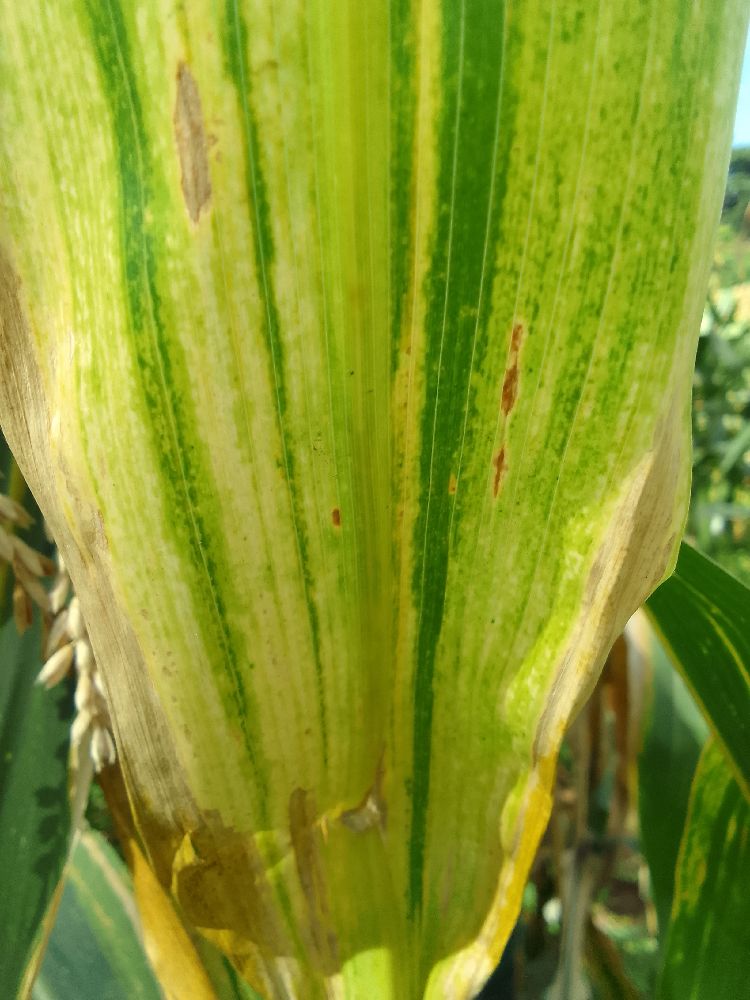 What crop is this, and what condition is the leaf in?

maize, maize lethal necrosis
